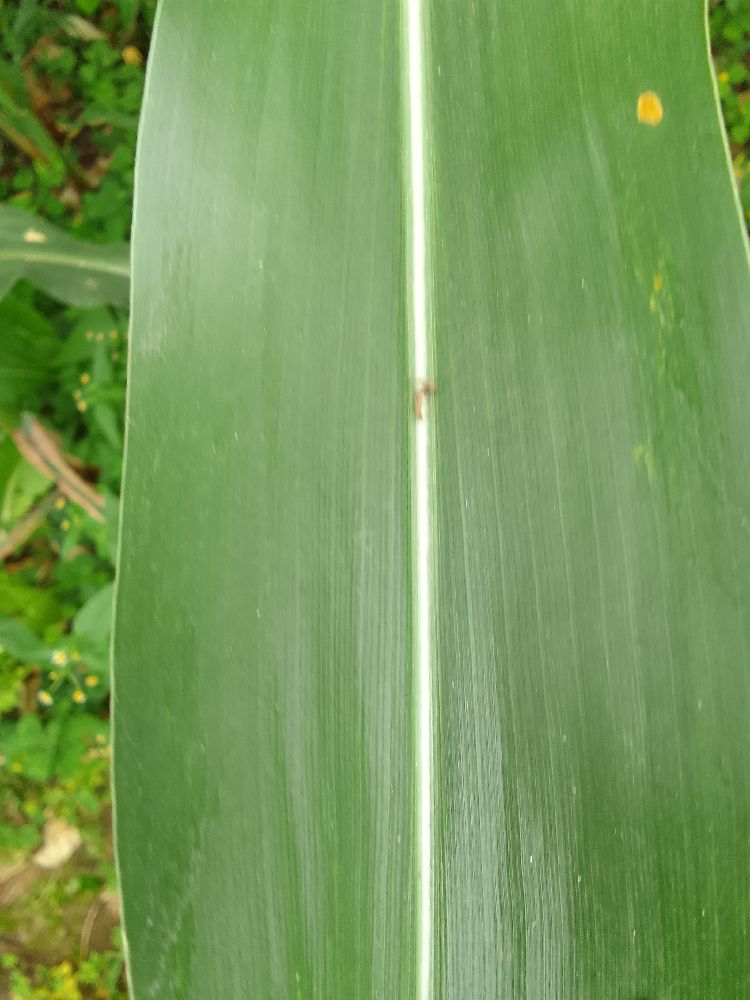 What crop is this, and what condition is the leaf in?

maize, healthy
